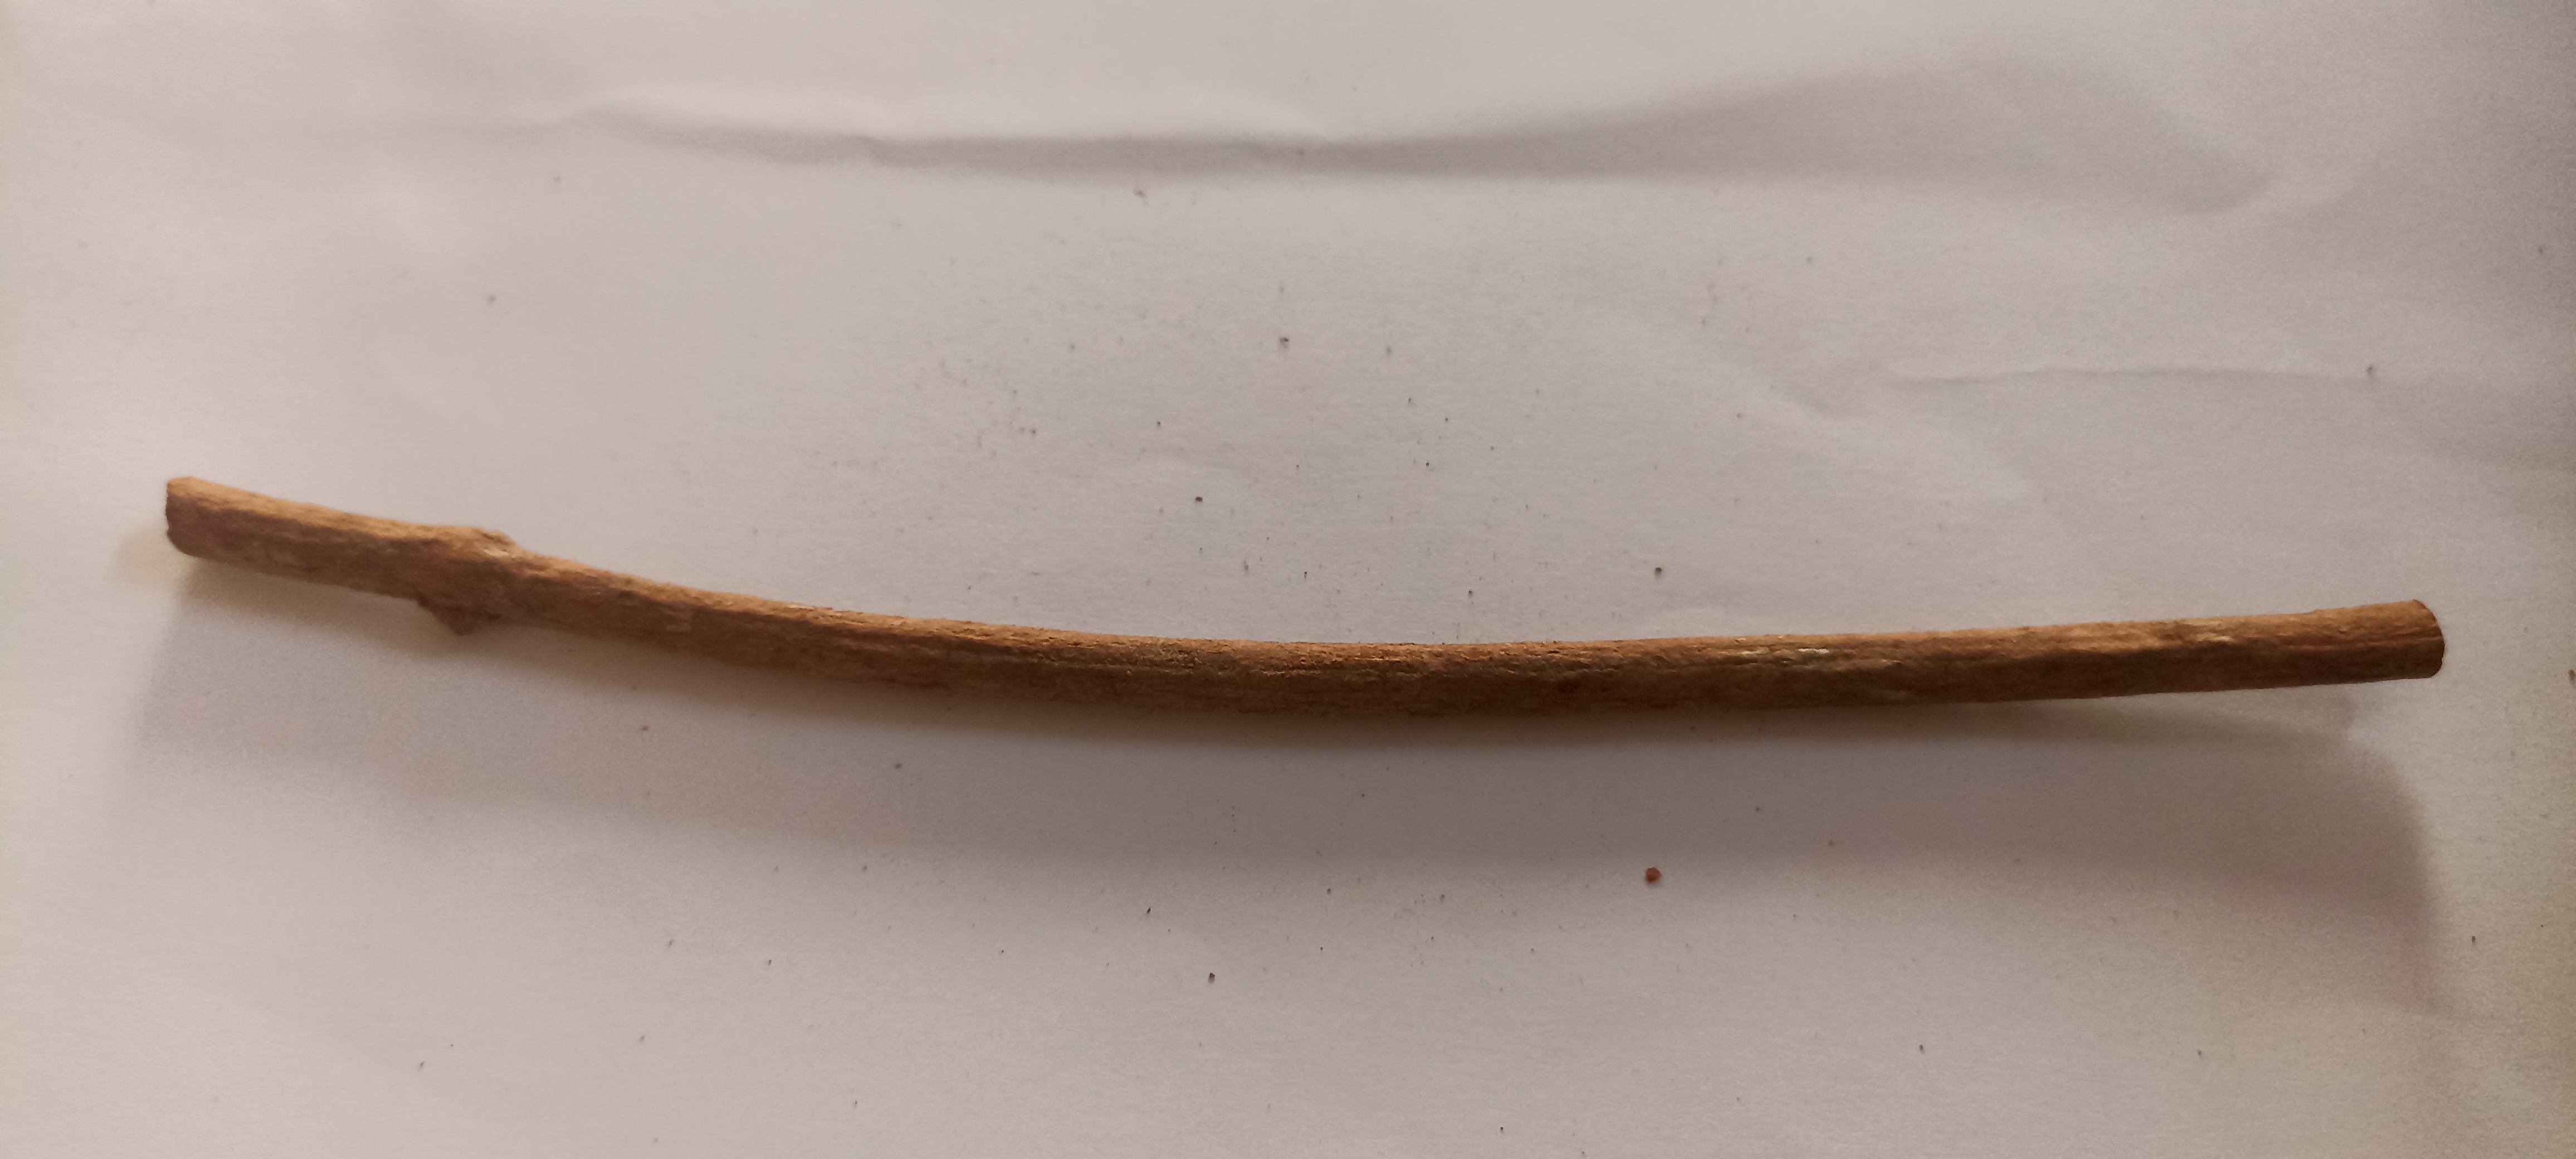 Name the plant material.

manjistha
